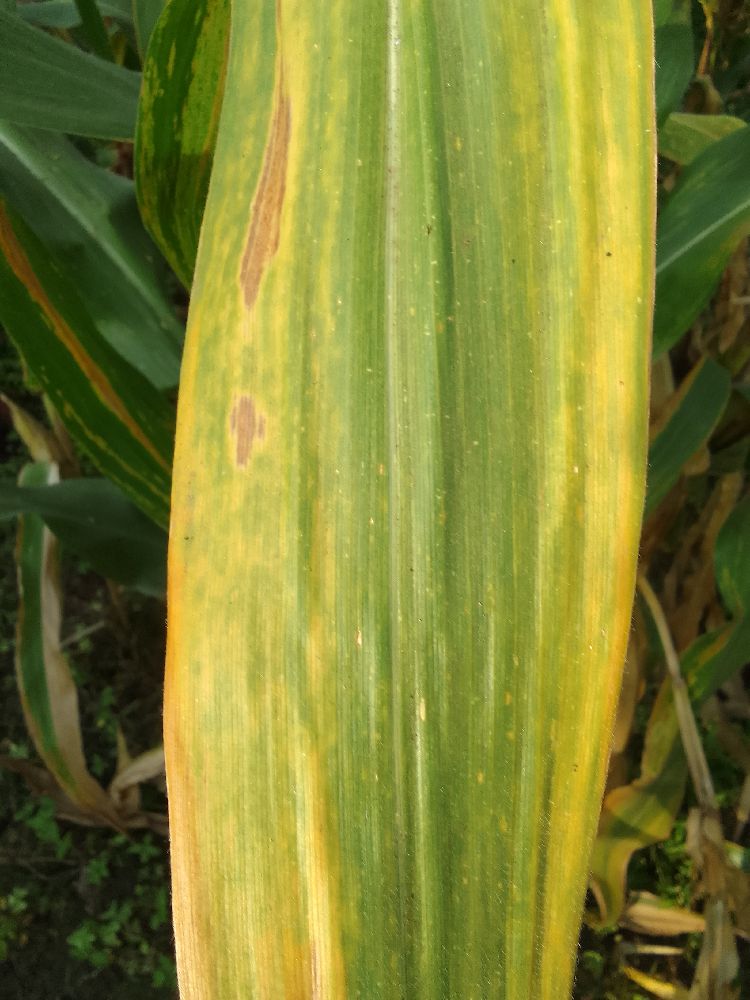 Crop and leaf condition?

maize, maize lethal necrosis
